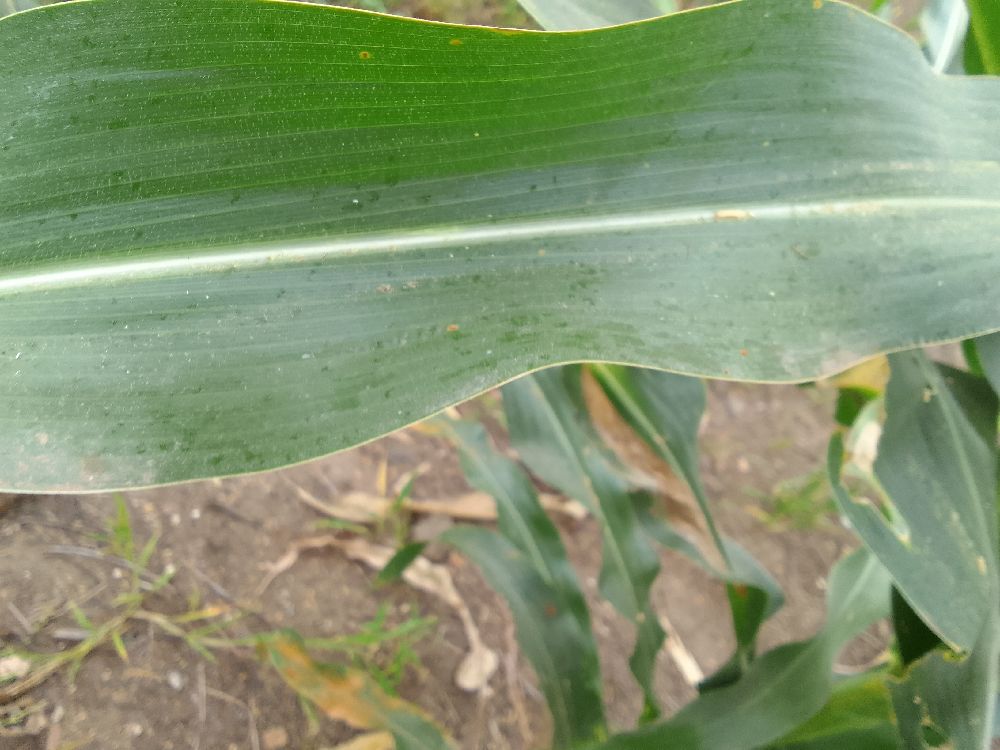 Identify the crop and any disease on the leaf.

maize, healthy
